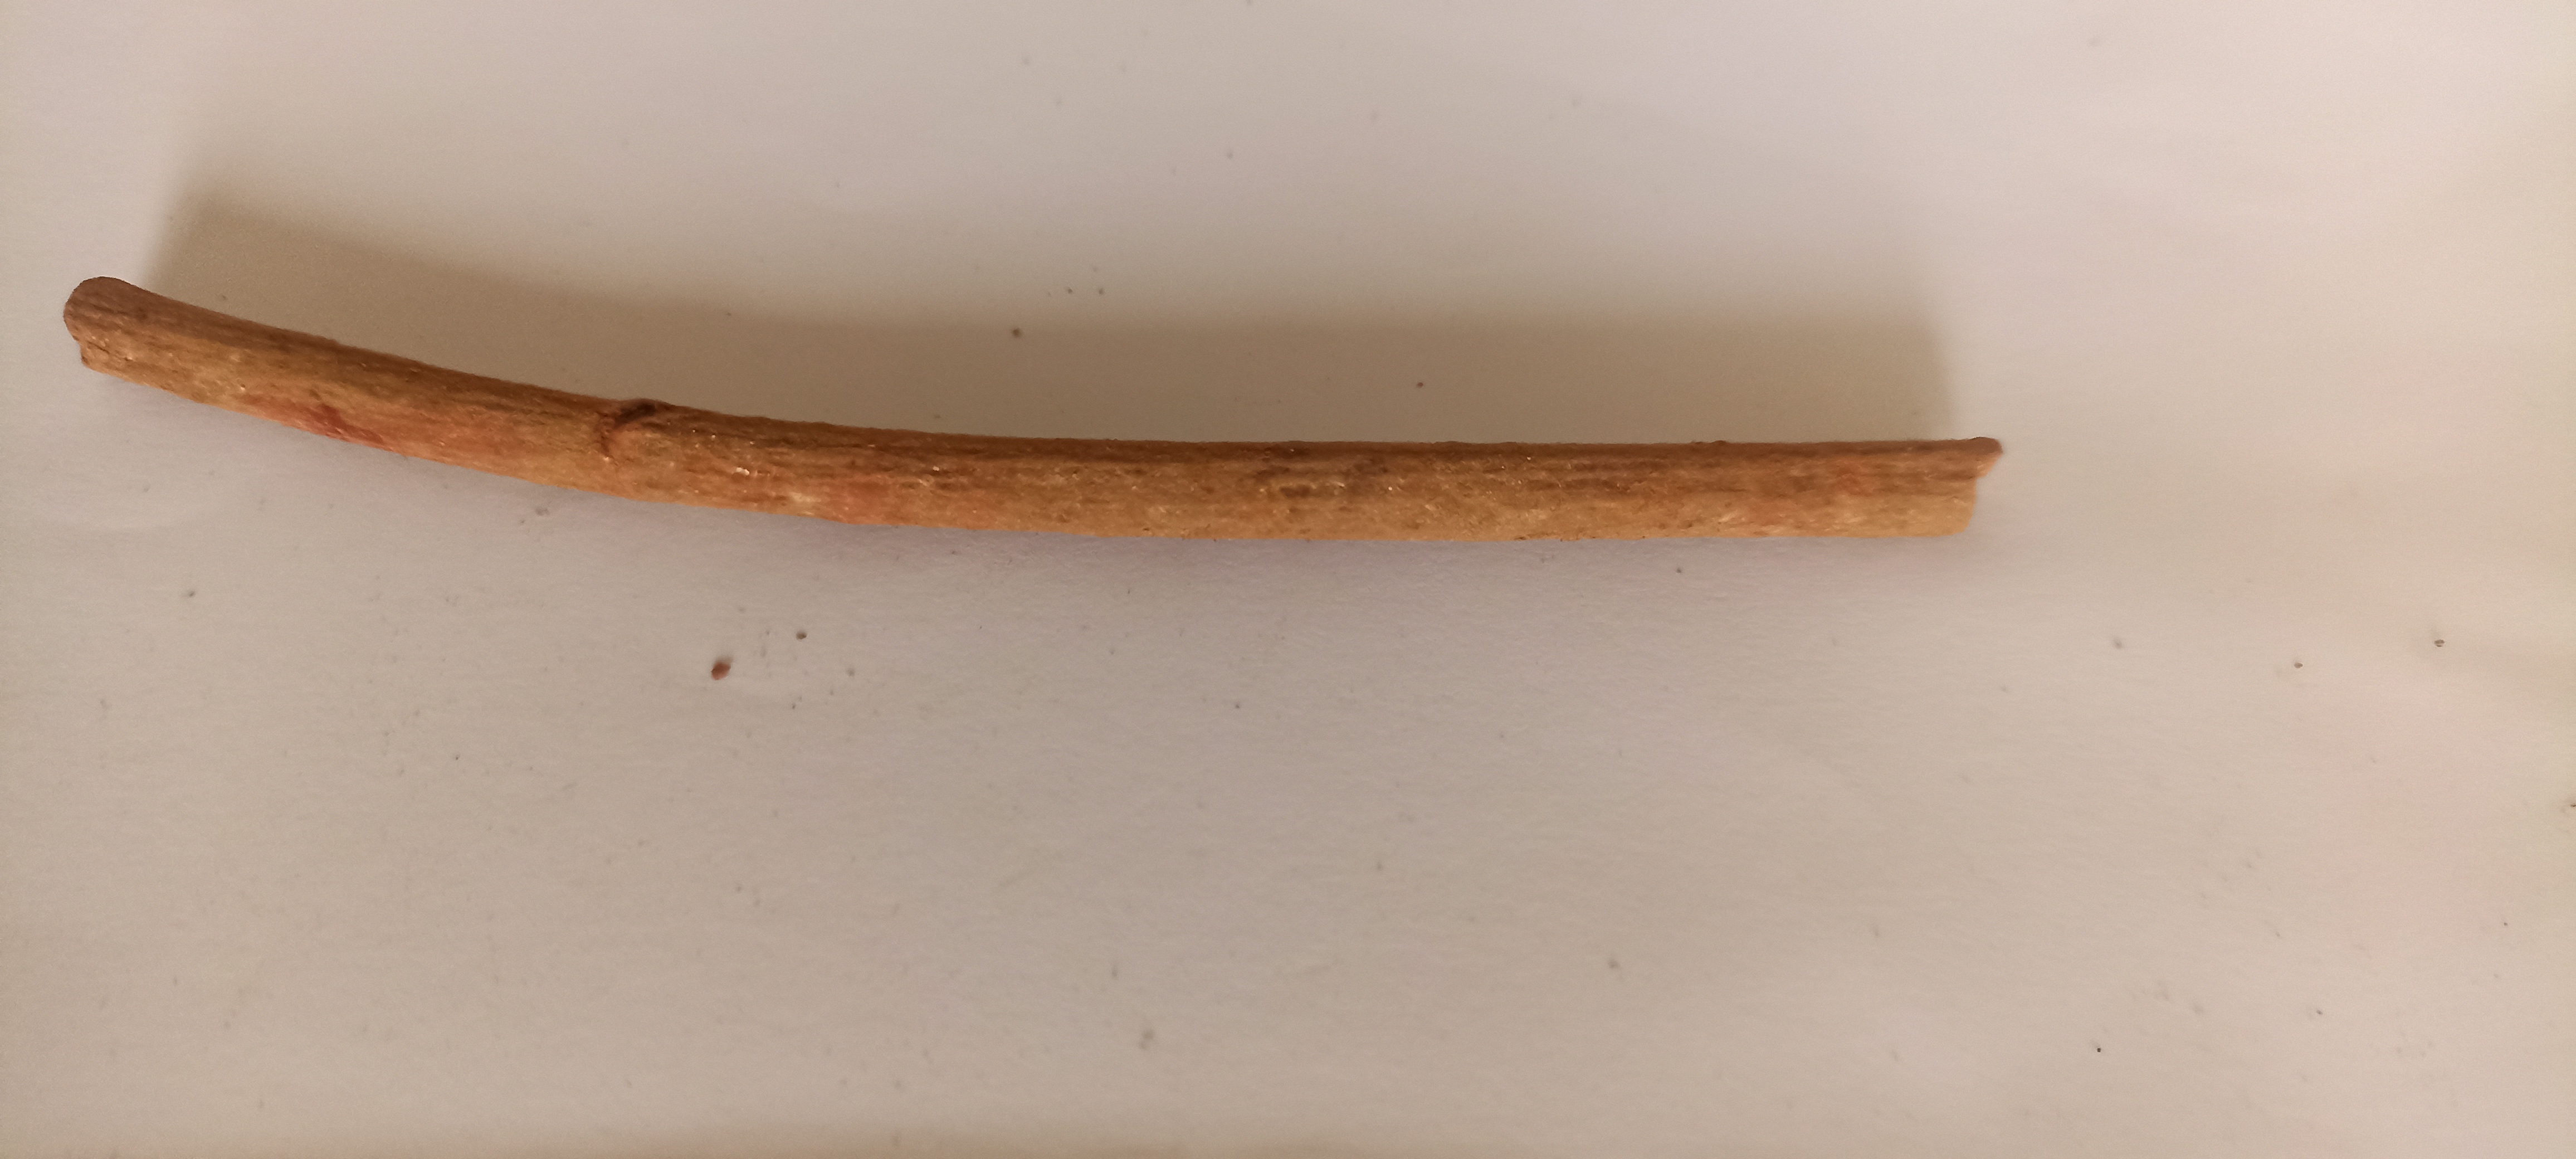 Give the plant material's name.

manjistha
